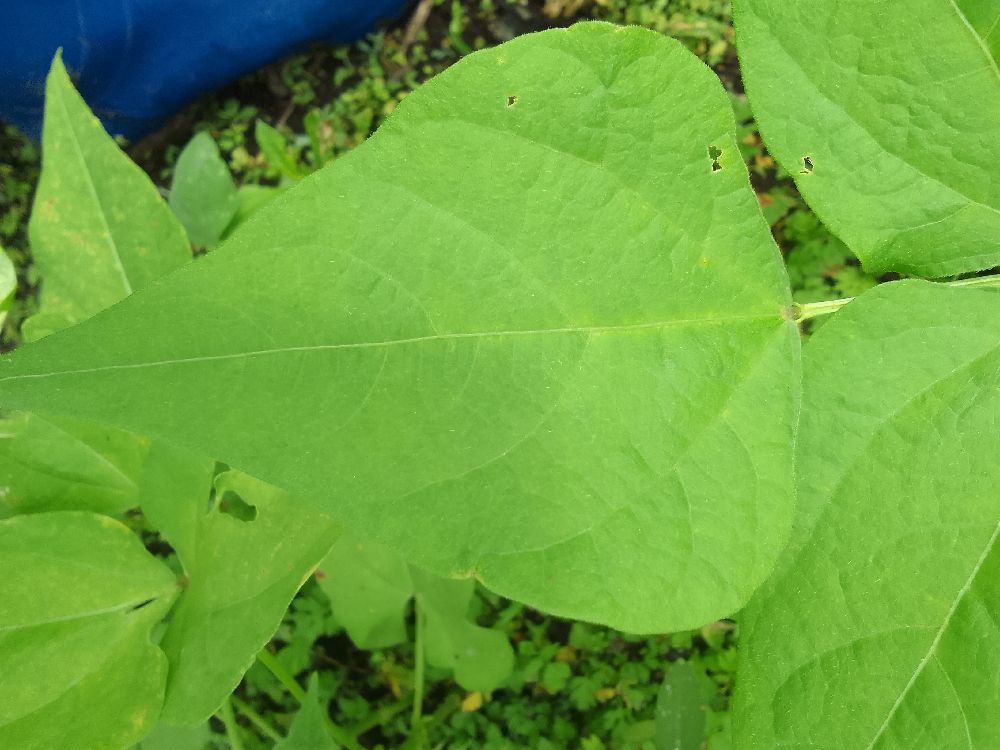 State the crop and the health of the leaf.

common bean, healthy
